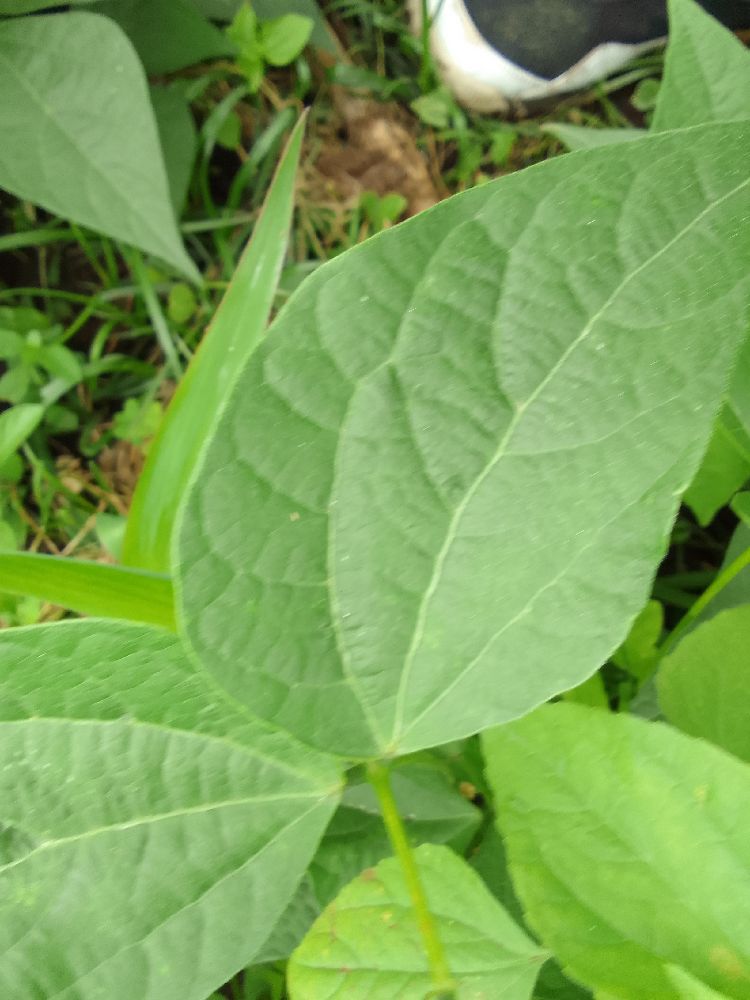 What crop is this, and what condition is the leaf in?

common bean, healthy
